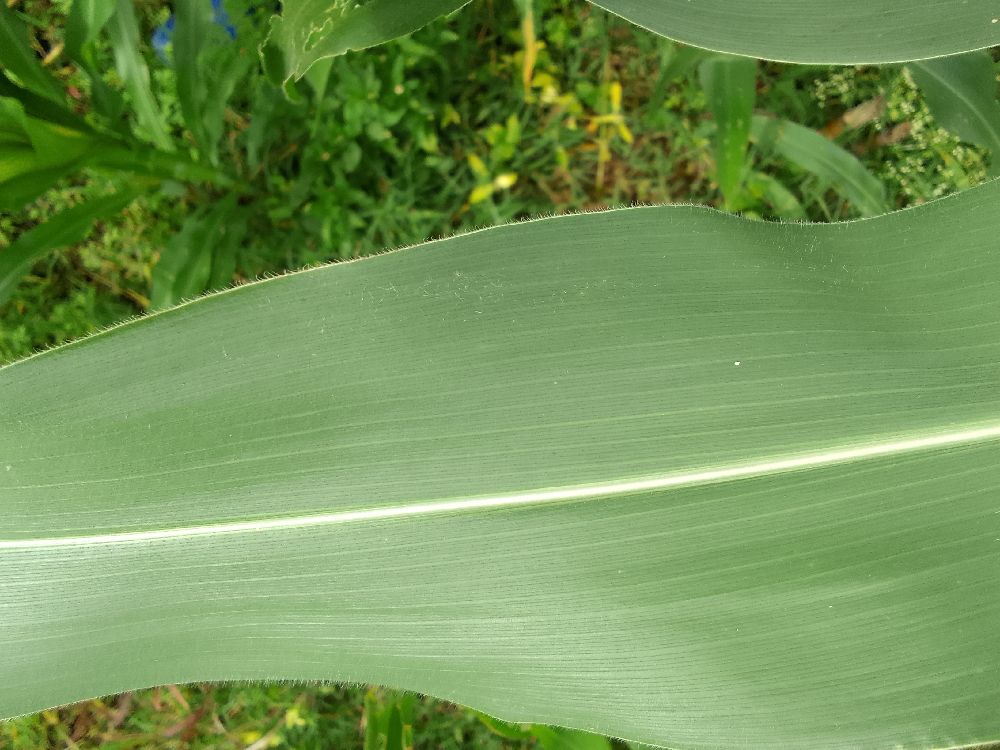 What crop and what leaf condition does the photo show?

maize, healthy
